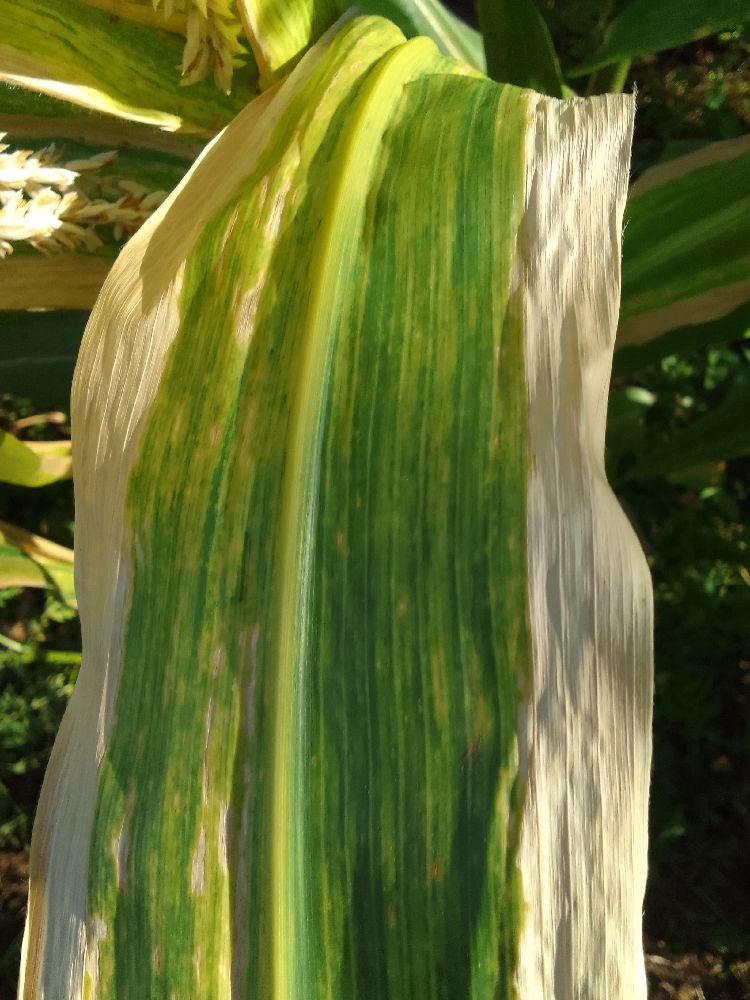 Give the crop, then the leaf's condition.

maize, maize lethal necrosis
